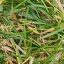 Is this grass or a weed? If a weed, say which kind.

grass
